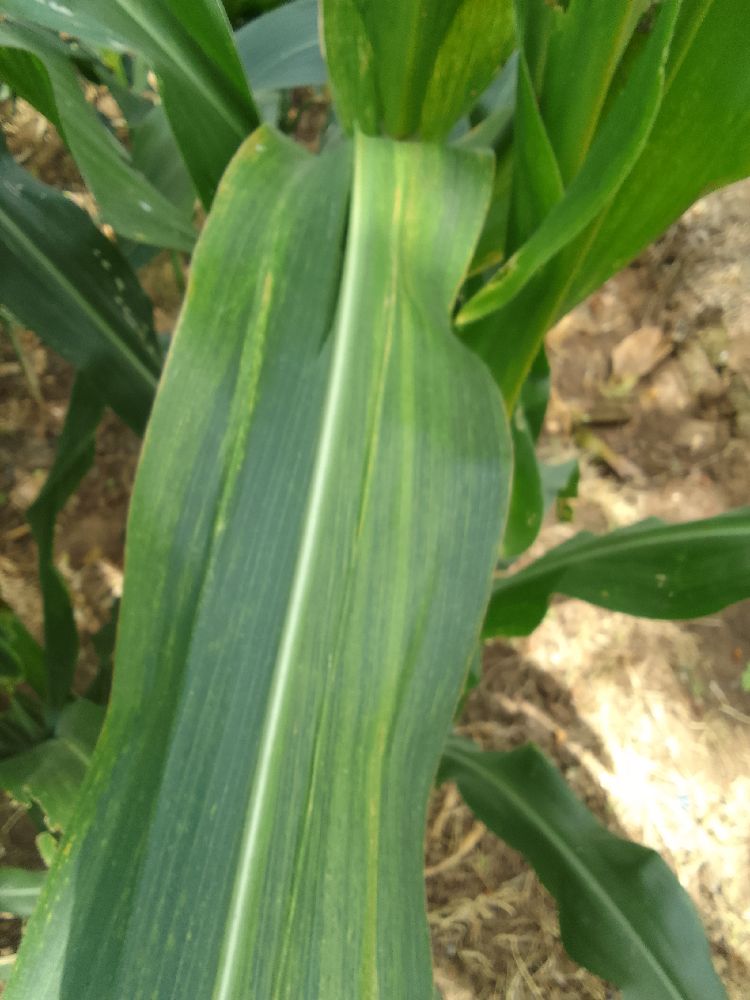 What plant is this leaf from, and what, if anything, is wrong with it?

maize, maize lethal necrosis
